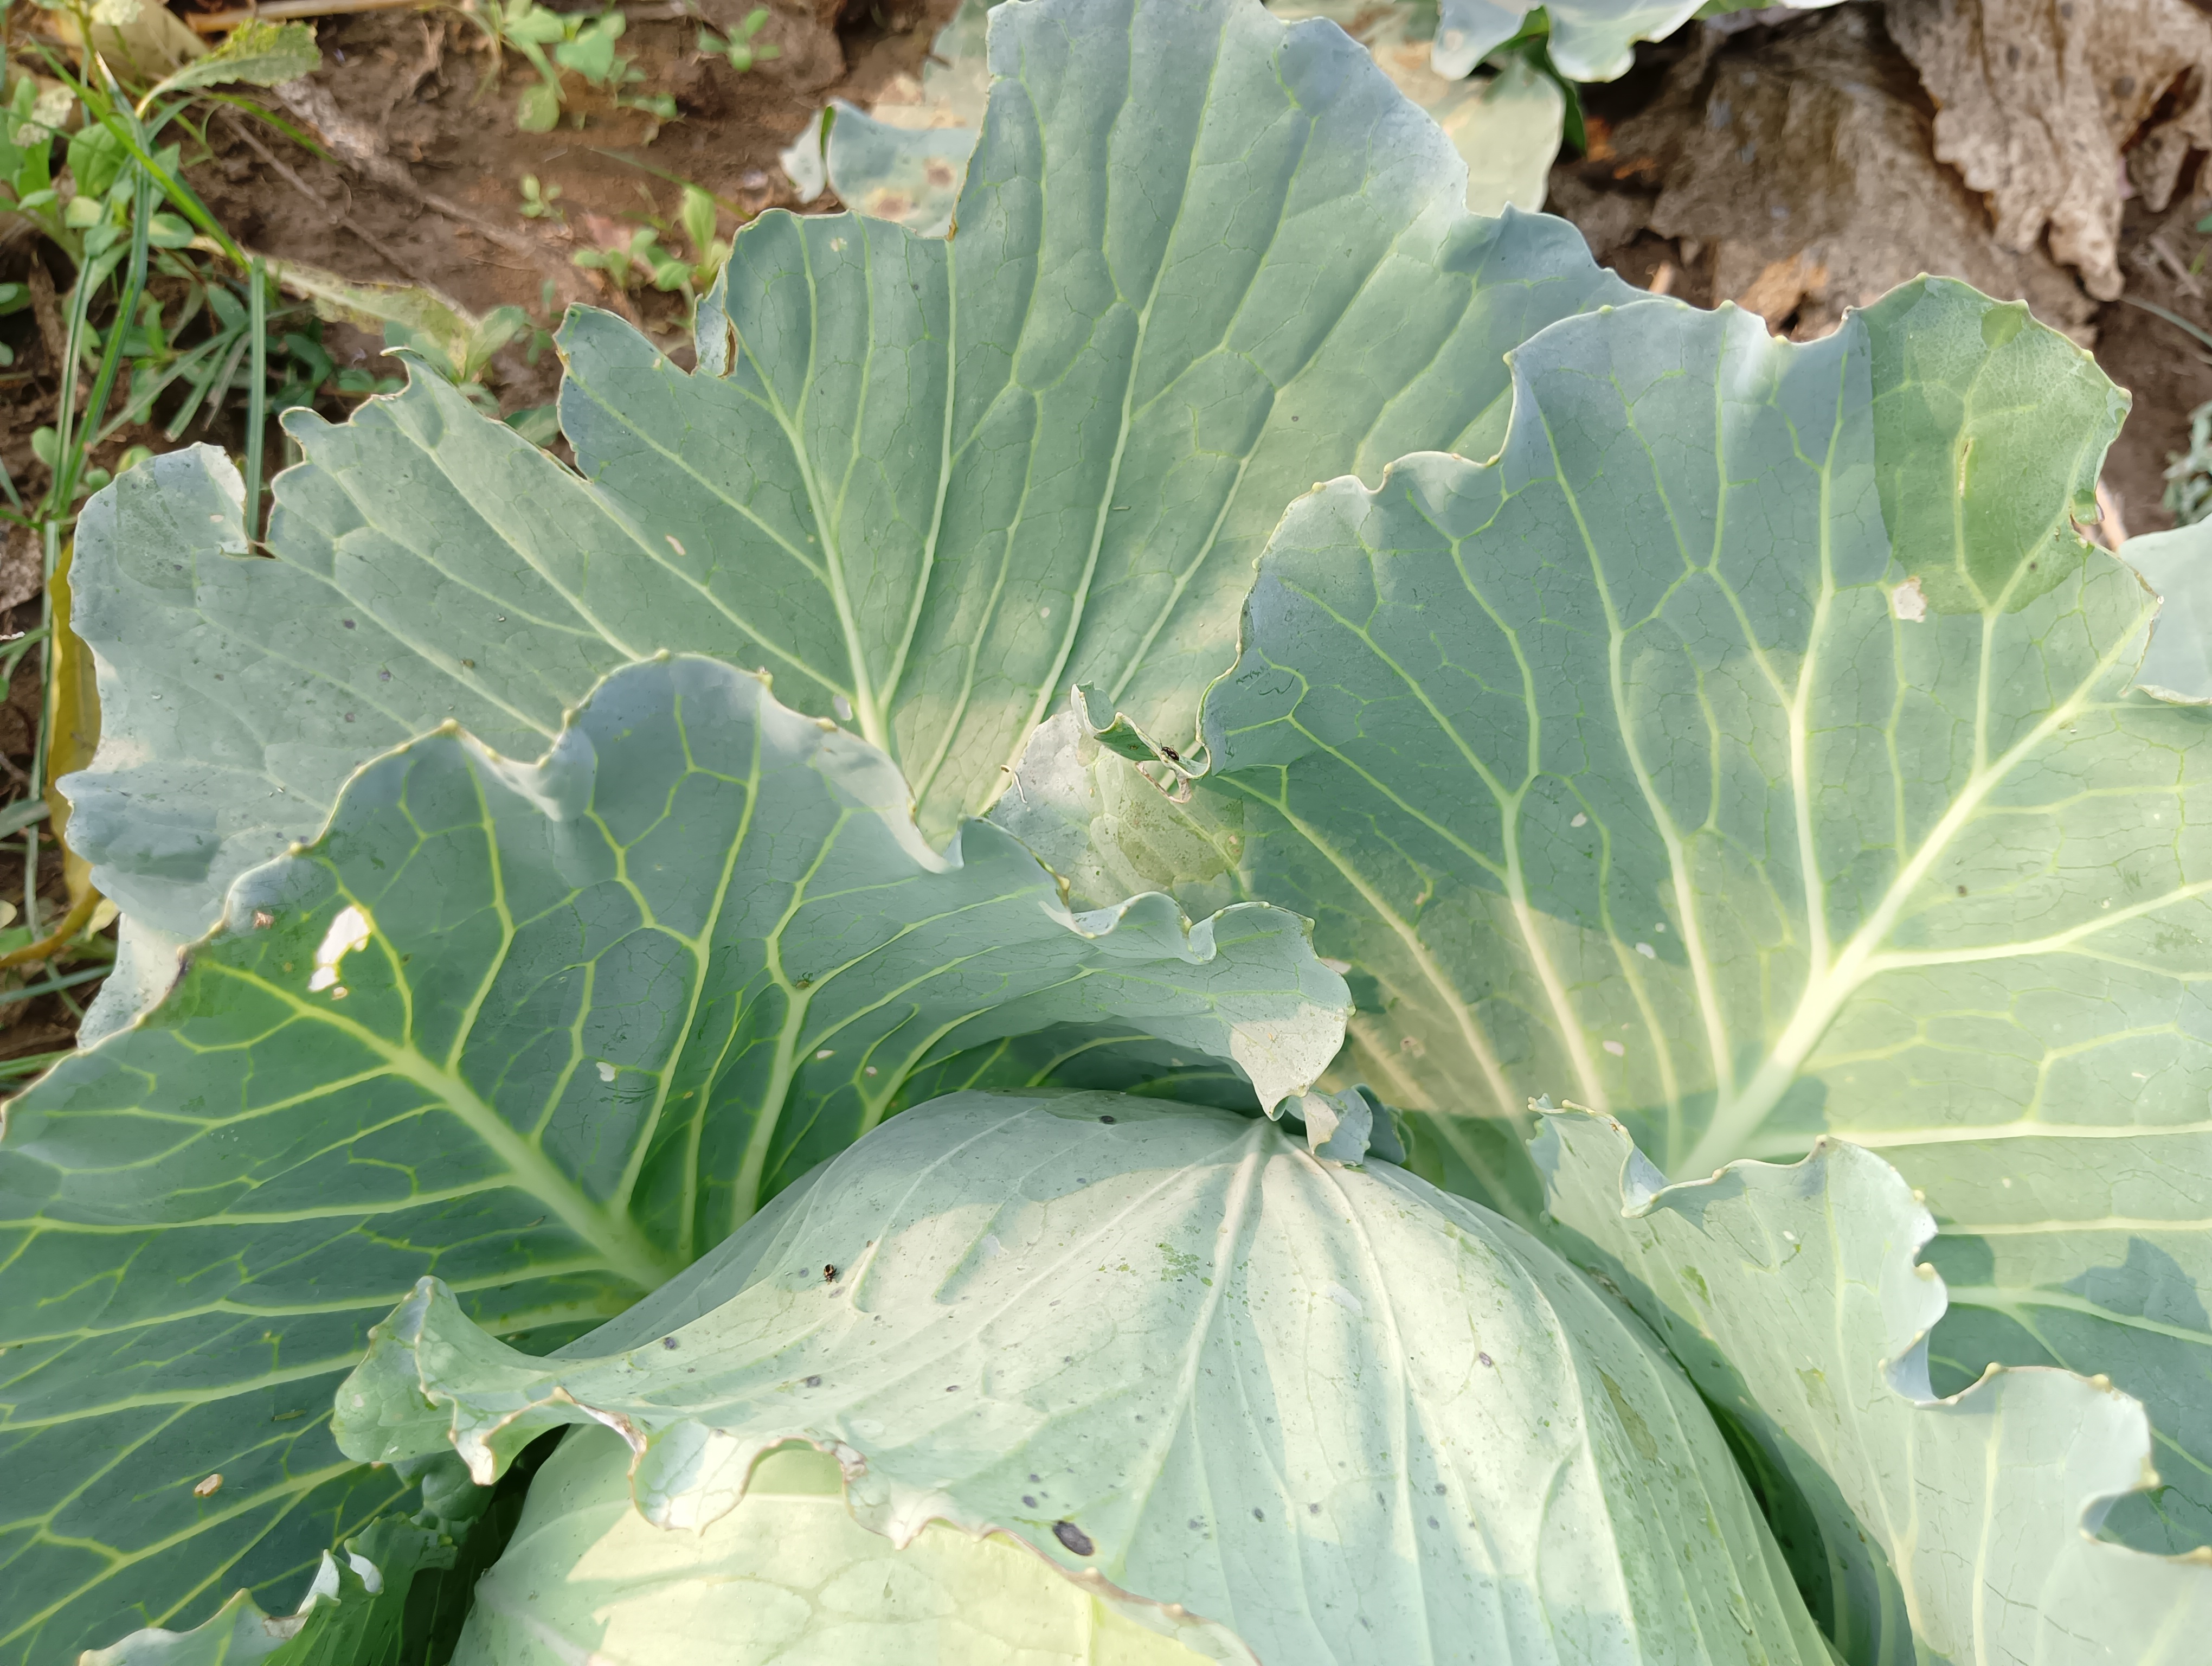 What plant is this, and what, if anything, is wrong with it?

cabbage, healthy
